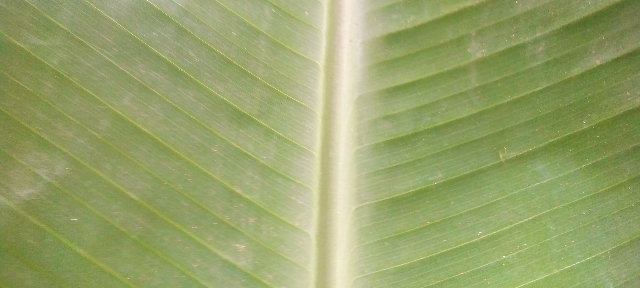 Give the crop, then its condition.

banana, healthy
